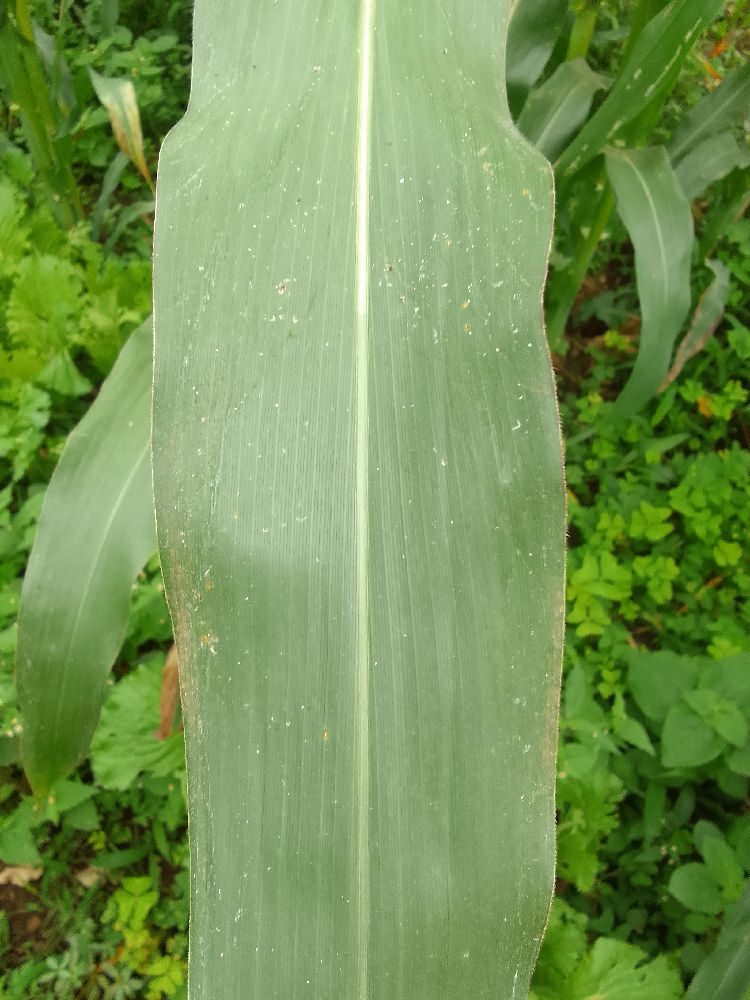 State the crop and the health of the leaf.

maize, healthy
